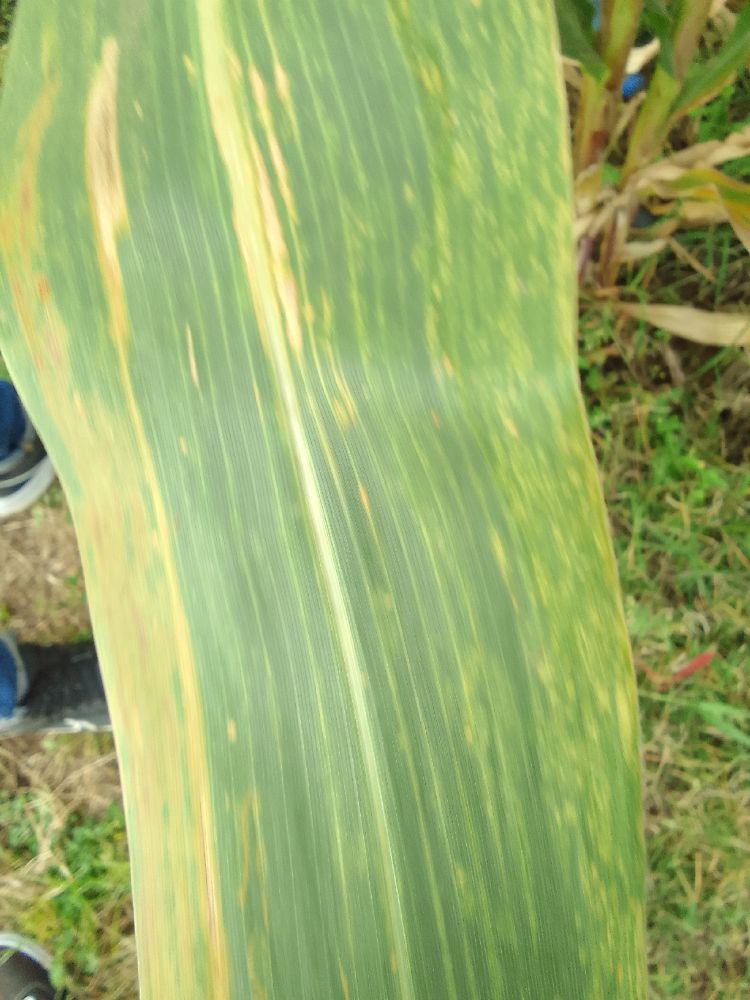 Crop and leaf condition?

maize, maize lethal necrosis
